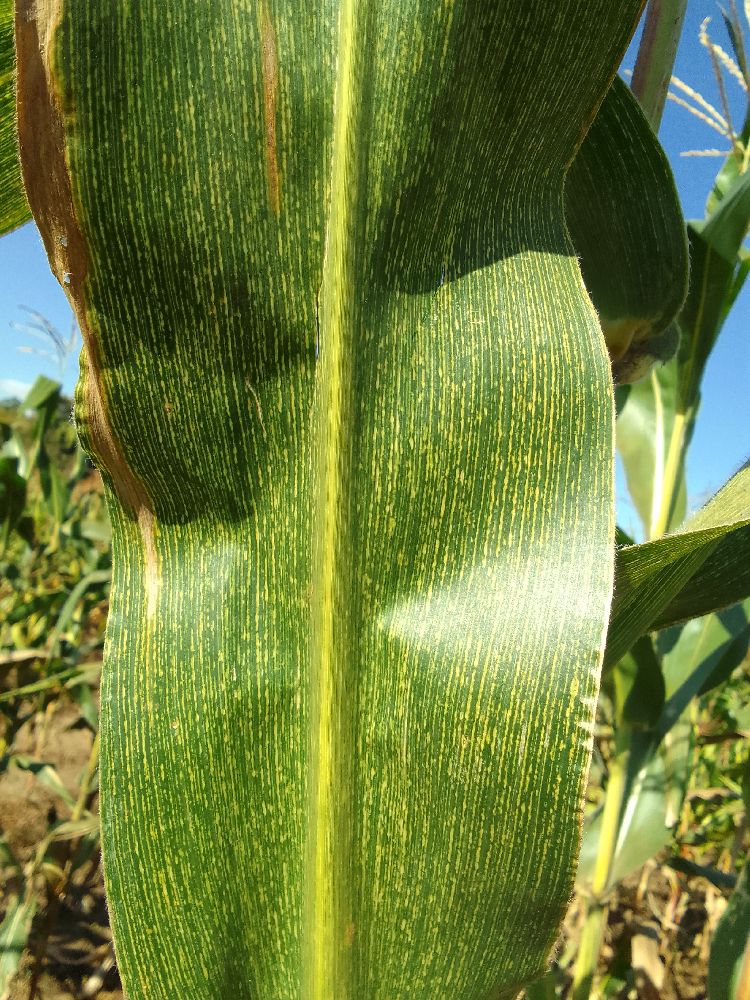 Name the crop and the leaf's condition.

maize, maize streak virus
